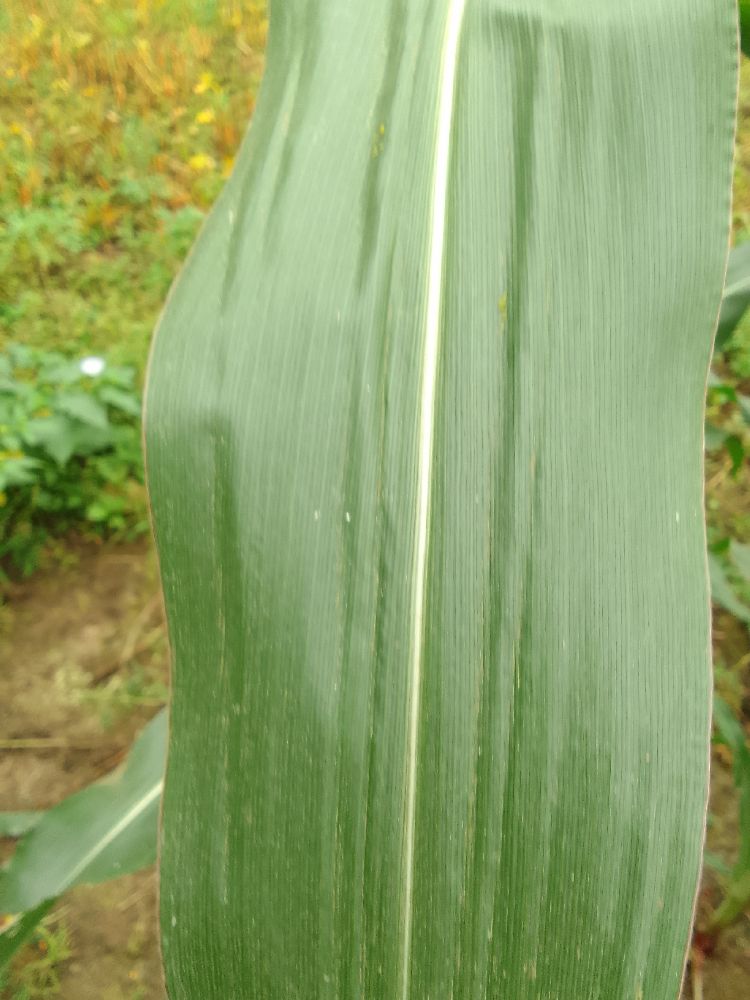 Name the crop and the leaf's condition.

maize, healthy
